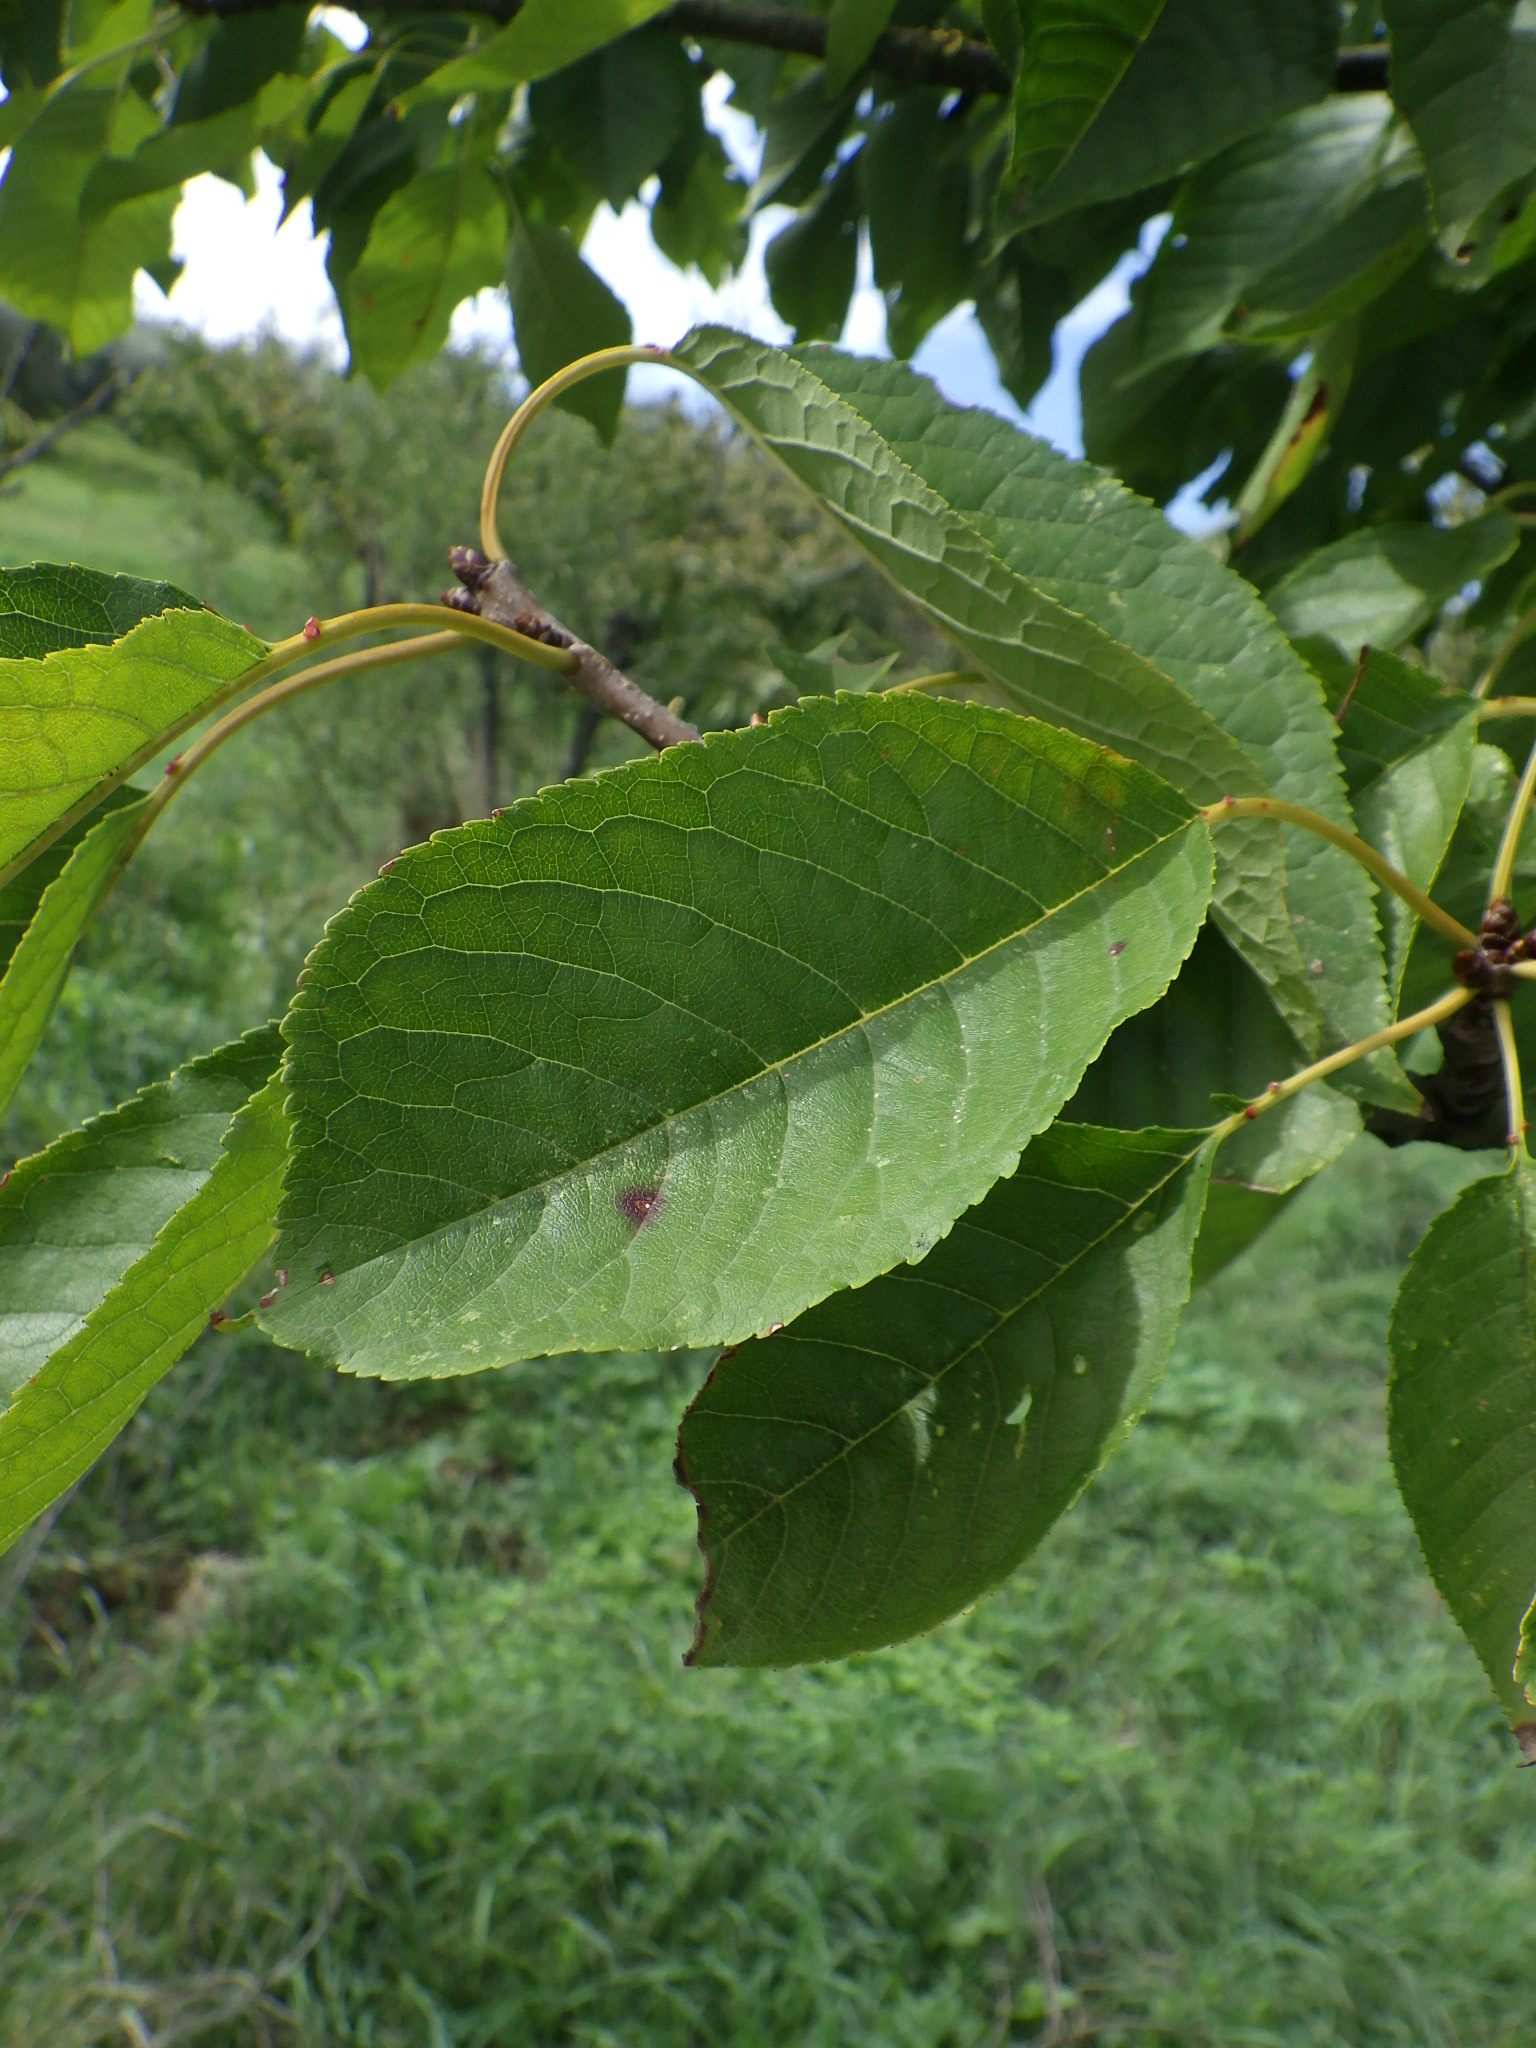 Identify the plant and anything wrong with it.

cherry, leaf spot
